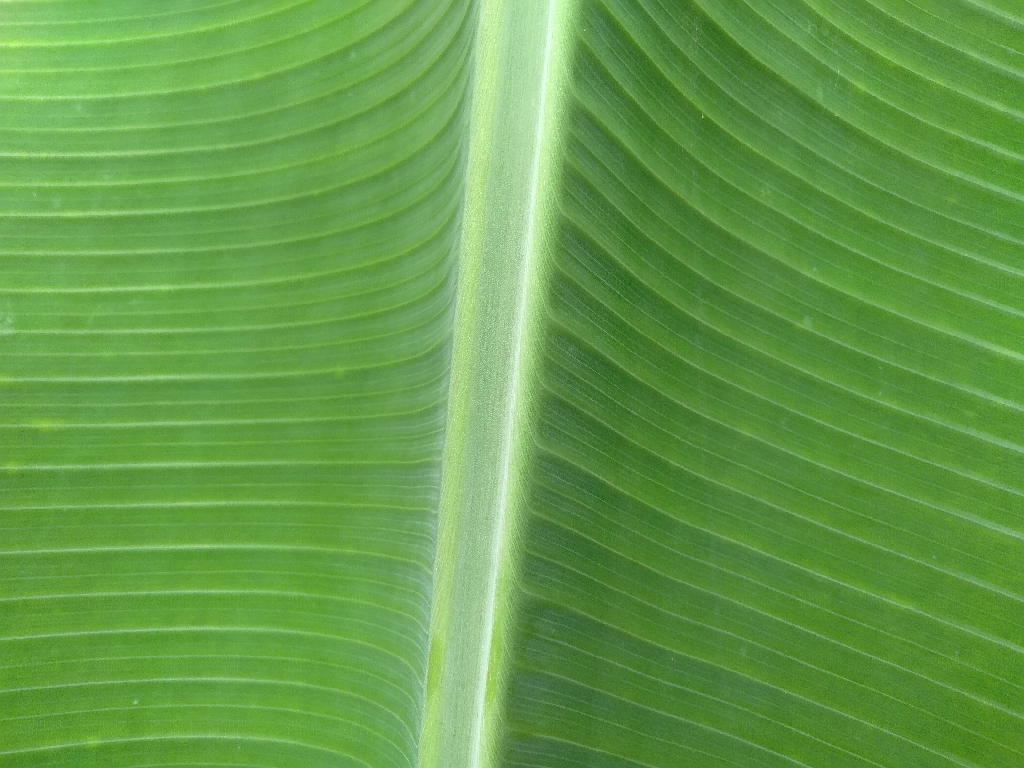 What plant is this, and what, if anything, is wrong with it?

banana, healthy
